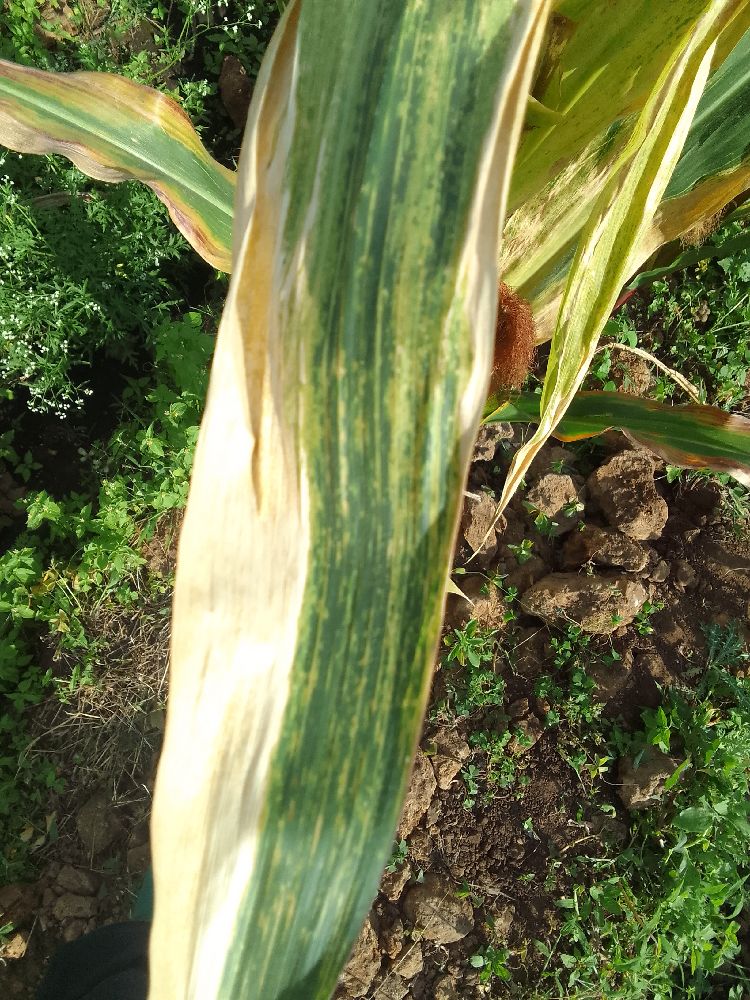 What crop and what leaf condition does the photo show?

maize, maize lethal necrosis
